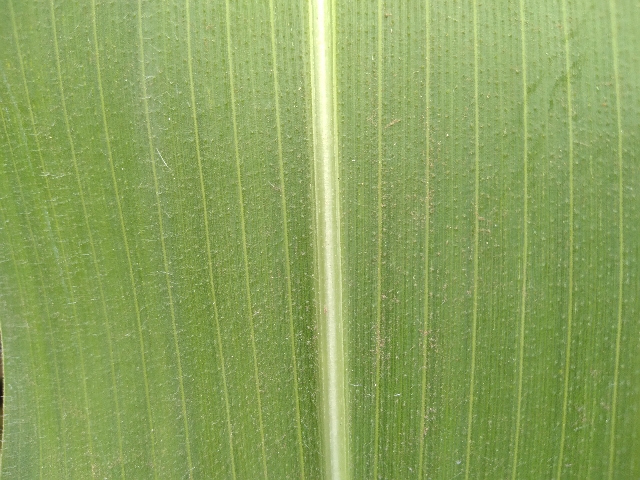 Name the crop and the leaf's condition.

maize, healthy
